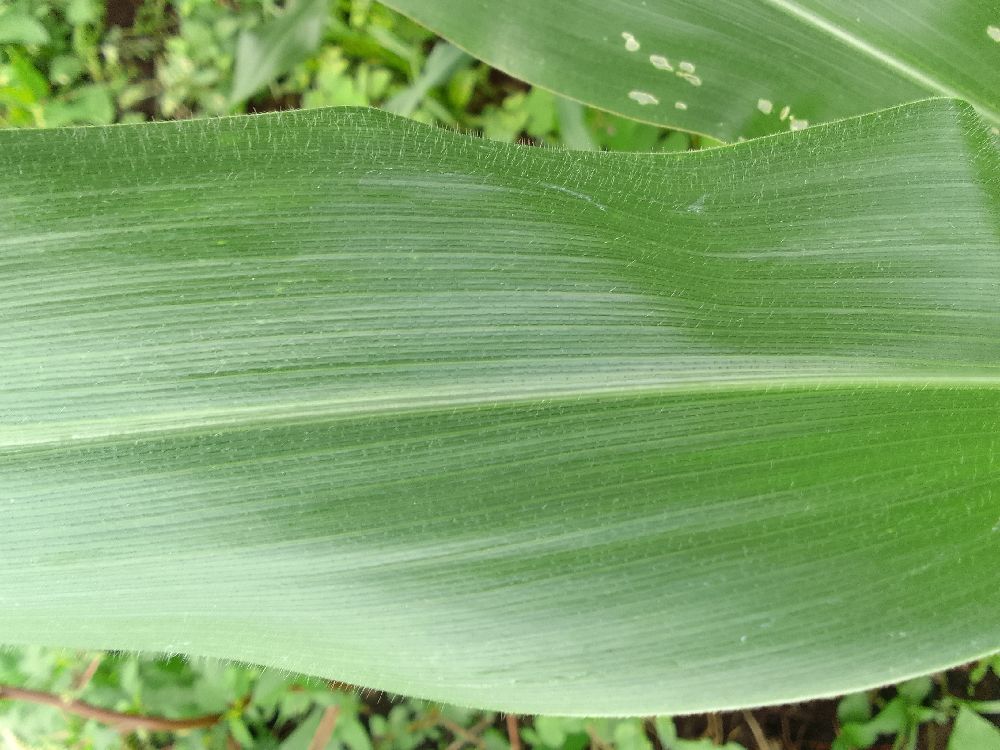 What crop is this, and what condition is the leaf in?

maize, healthy
